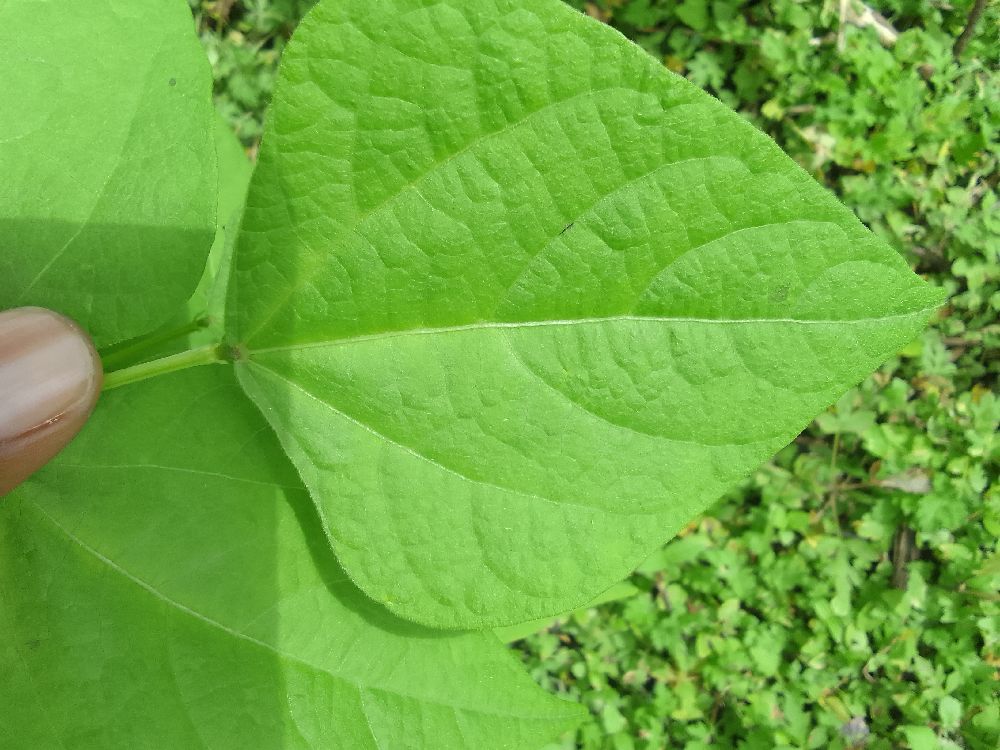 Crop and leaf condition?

common bean, healthy
